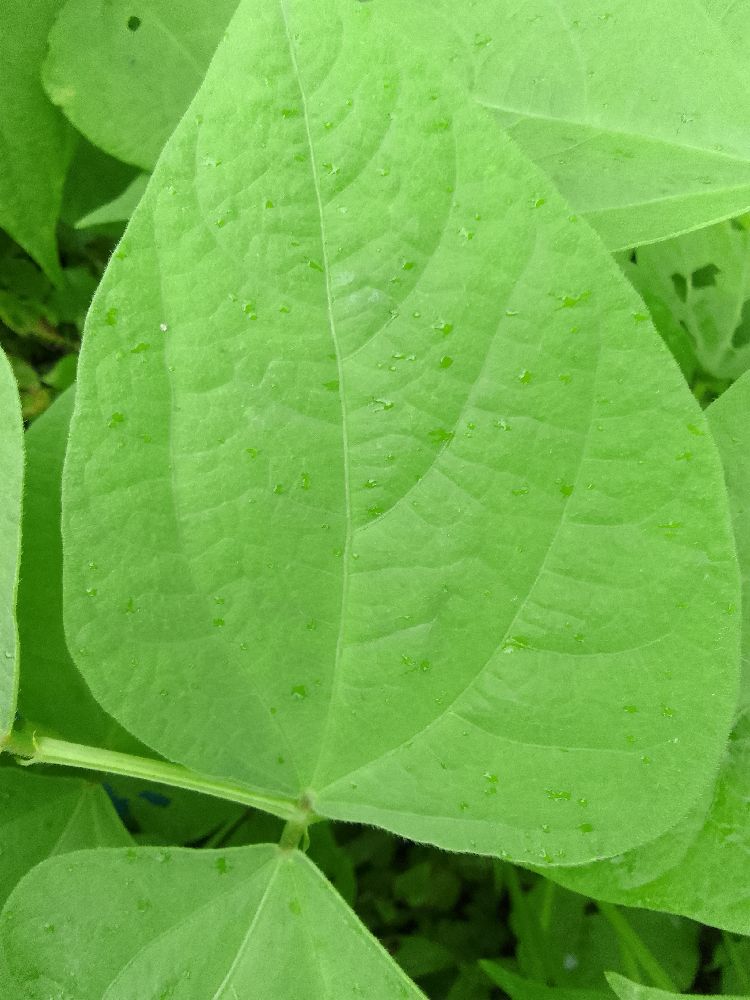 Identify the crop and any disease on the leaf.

common bean, healthy
